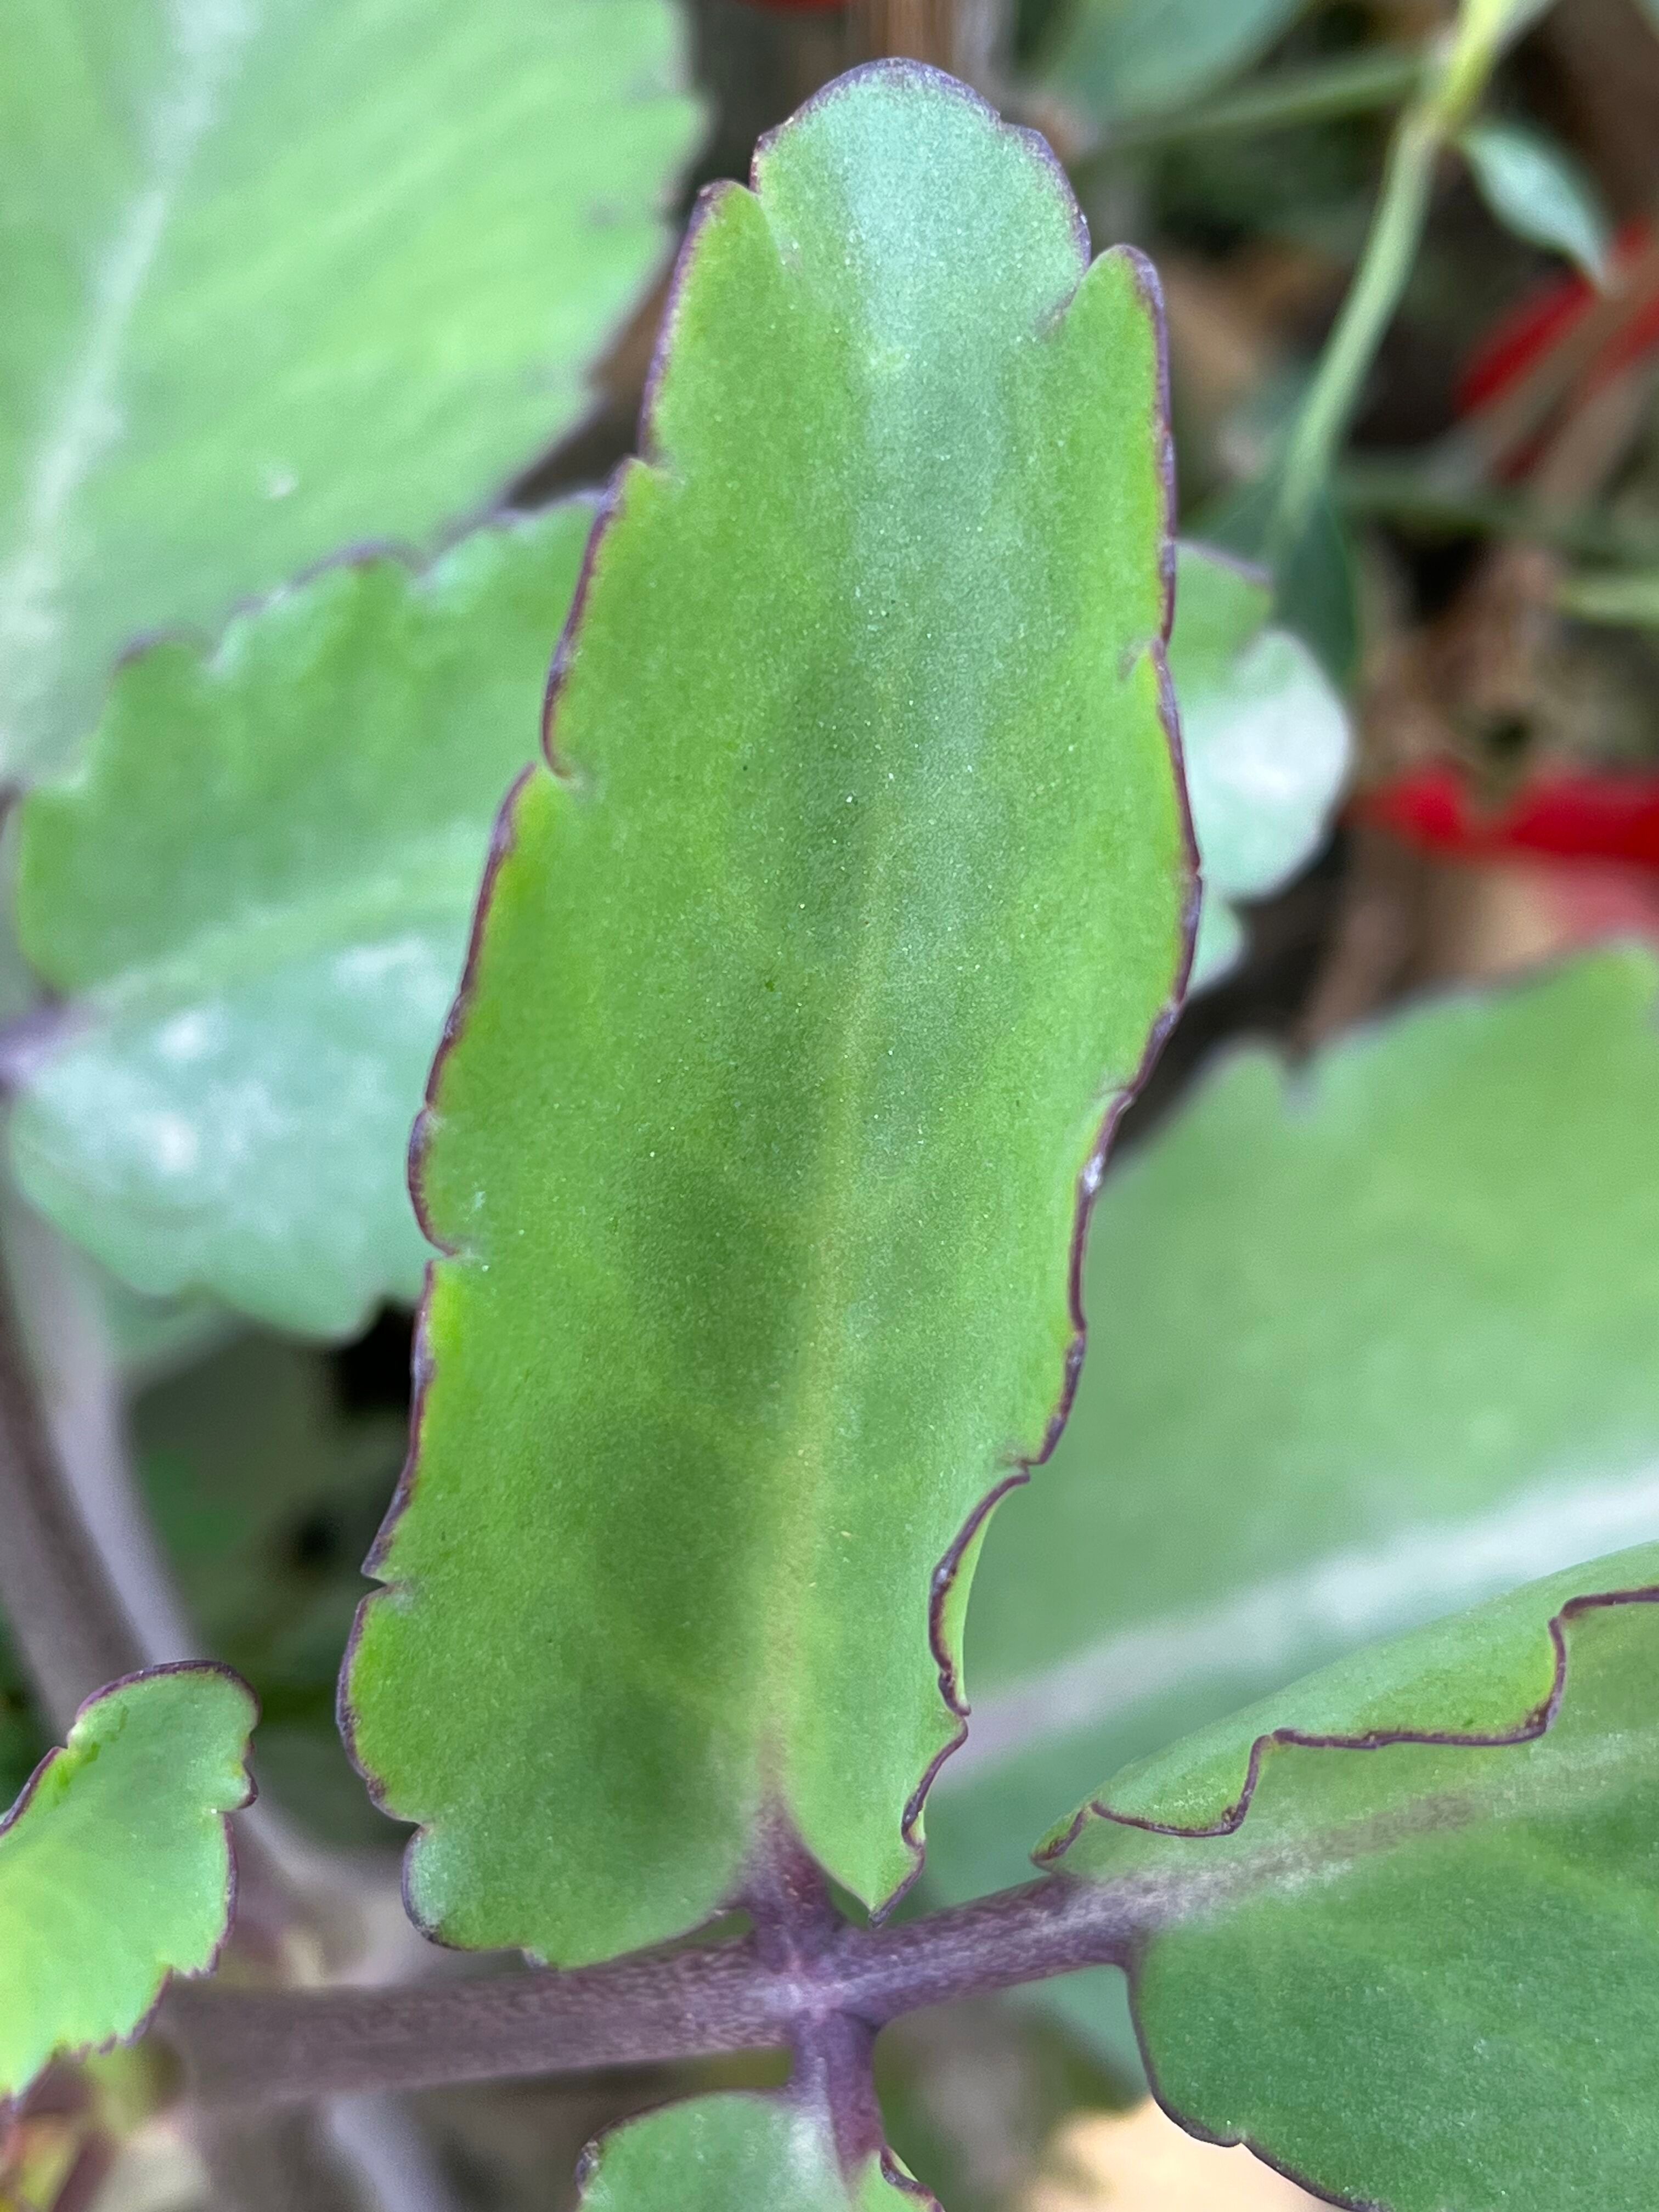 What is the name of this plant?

pathorkuci
